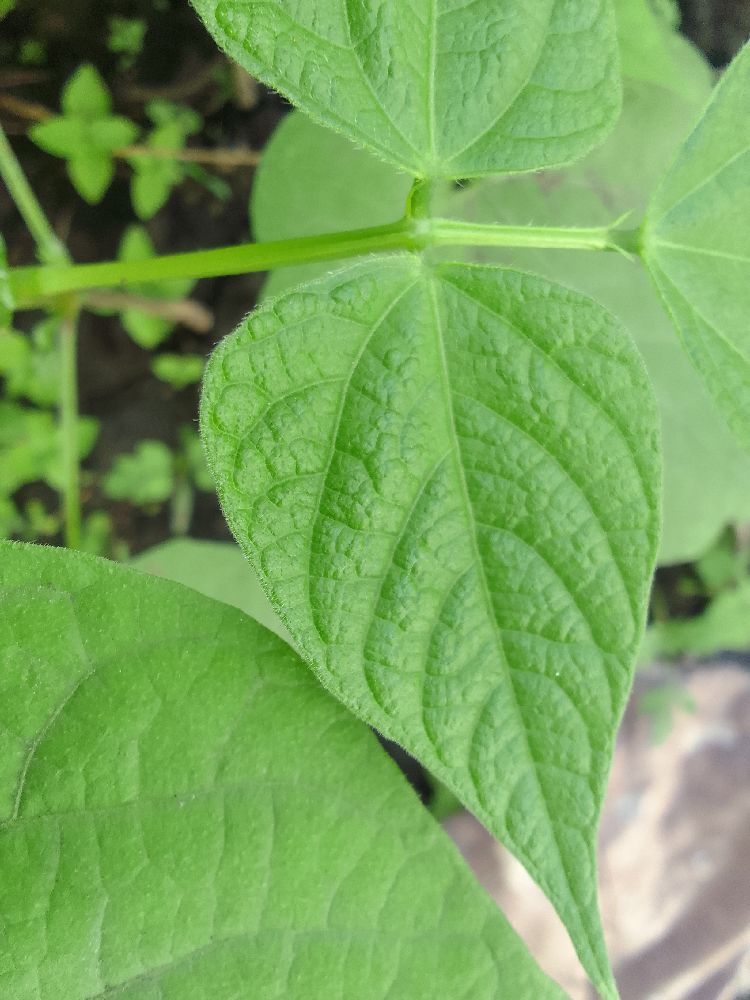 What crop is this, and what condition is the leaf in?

common bean, healthy
